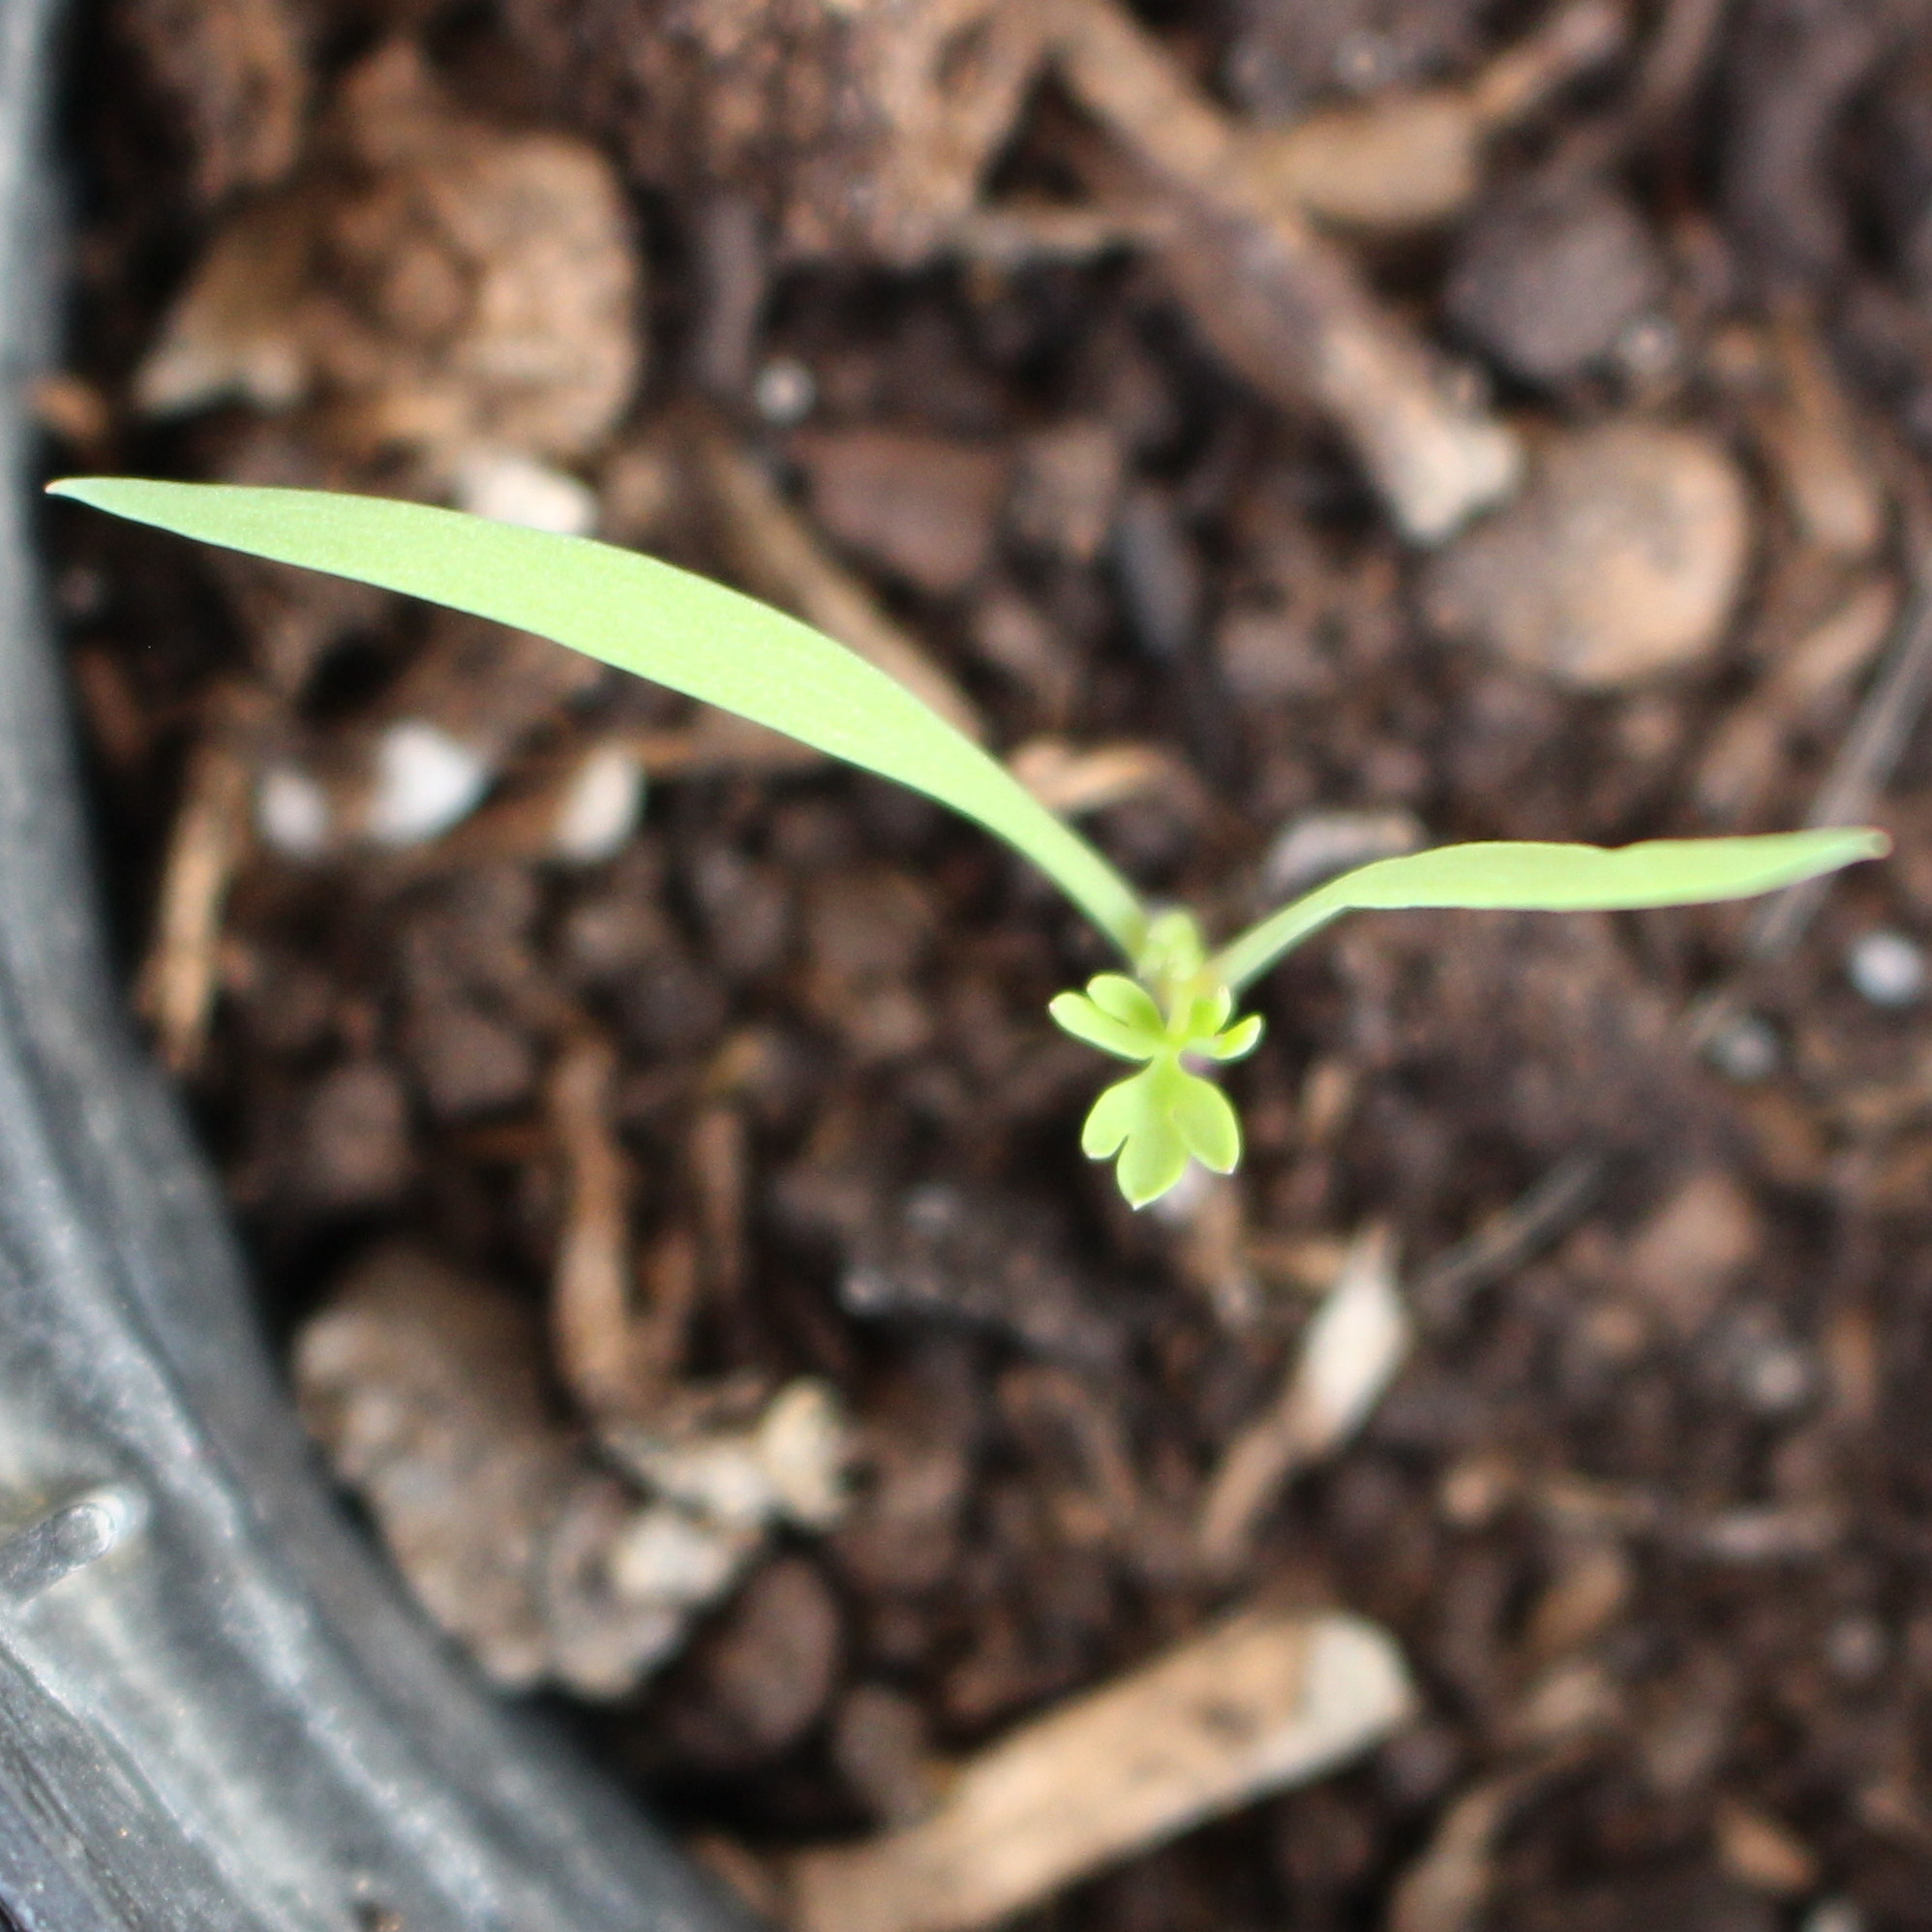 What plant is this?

Fumaria officinalis
